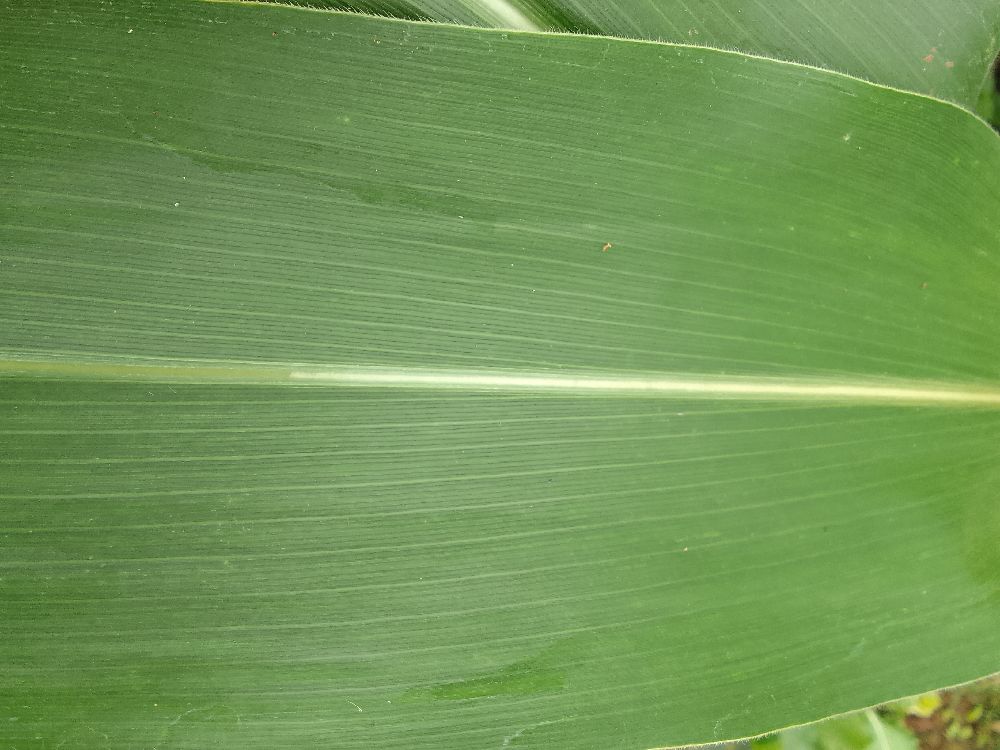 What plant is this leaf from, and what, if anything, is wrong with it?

maize, healthy
